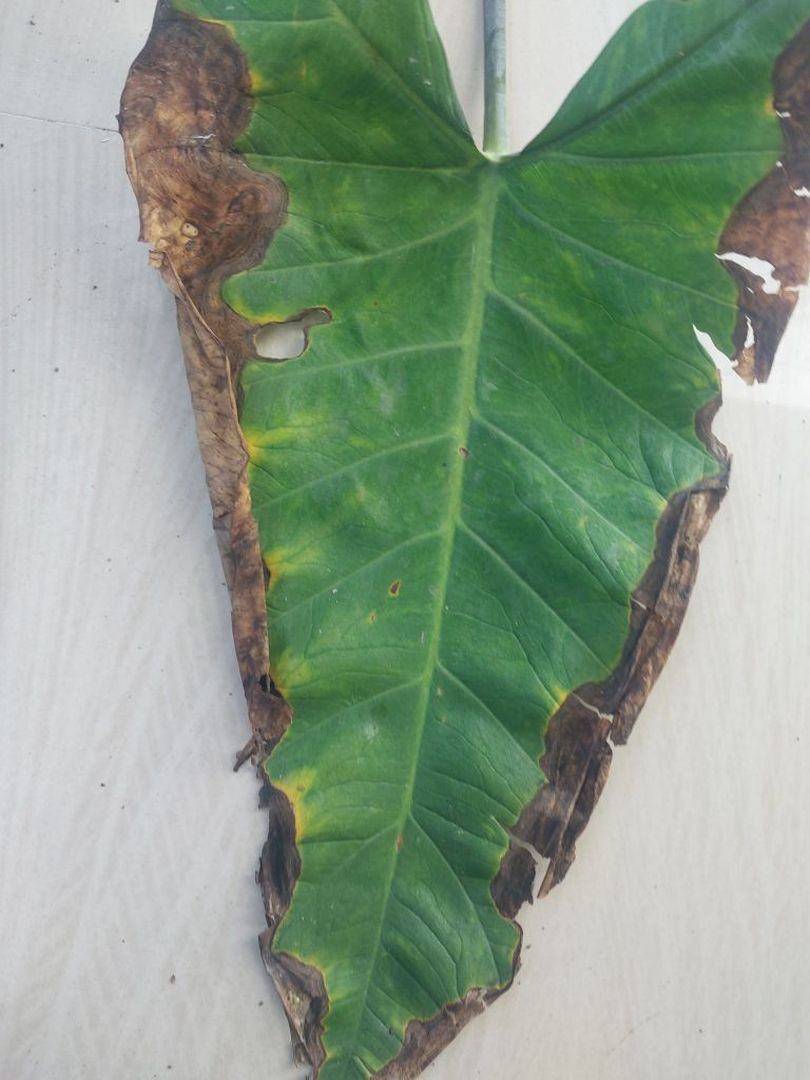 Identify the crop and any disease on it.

taro, leaf blight
